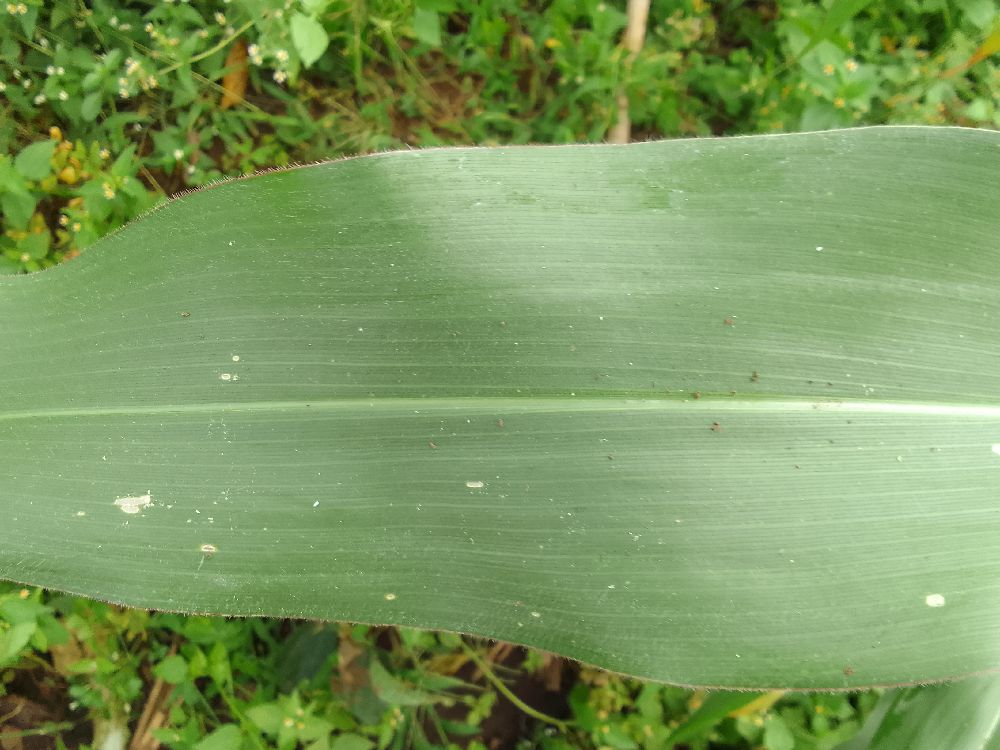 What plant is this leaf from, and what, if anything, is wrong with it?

maize, healthy
